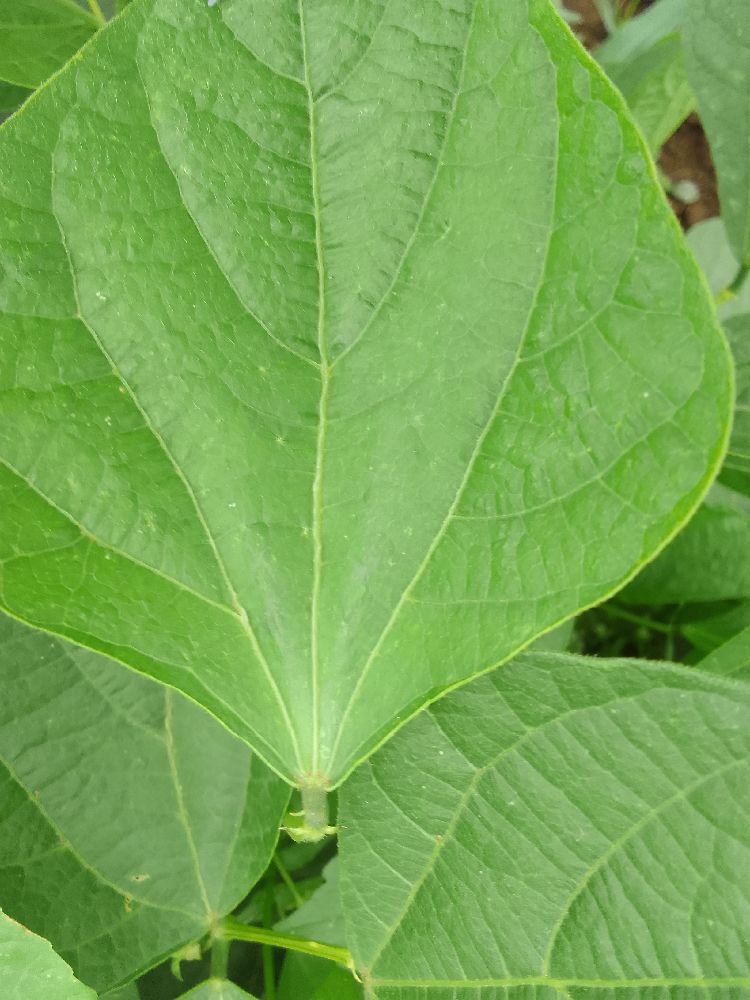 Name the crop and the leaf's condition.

common bean, healthy
